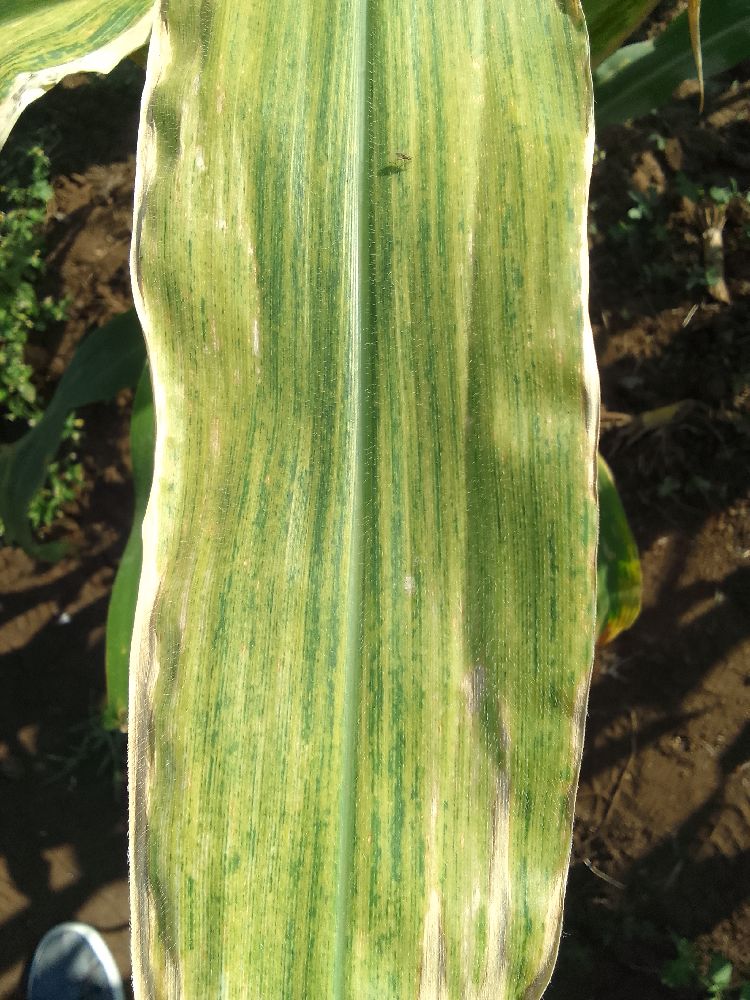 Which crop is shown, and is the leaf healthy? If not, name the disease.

maize, maize lethal necrosis
